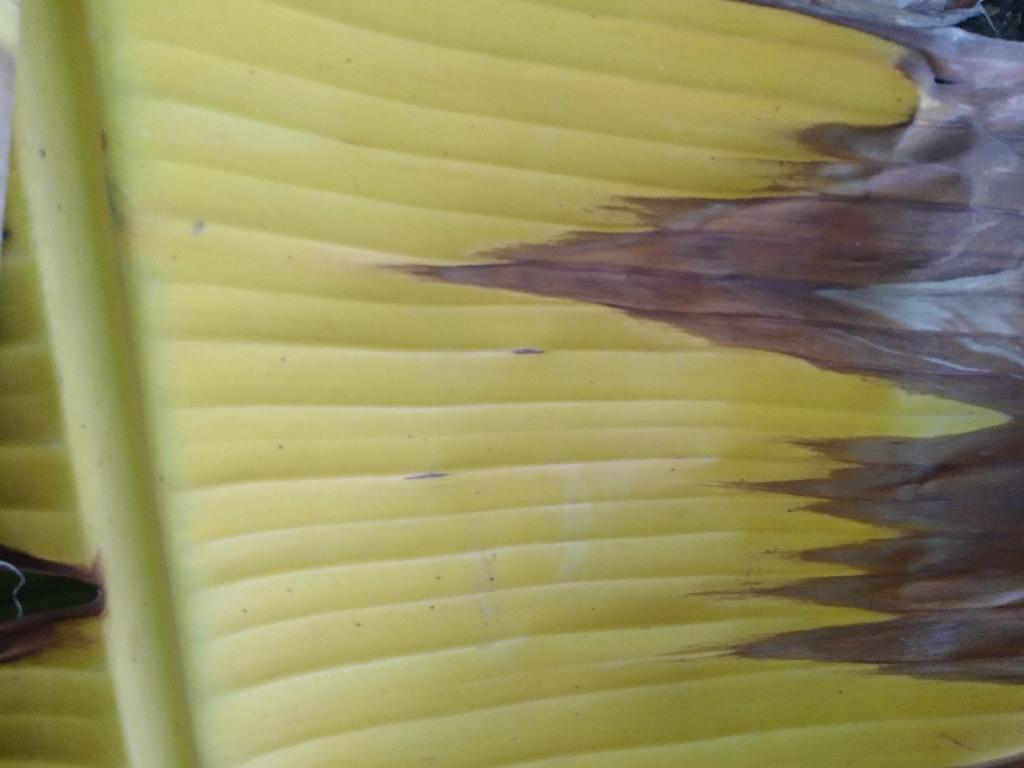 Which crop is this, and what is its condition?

banana, fusarium wilt race 1
